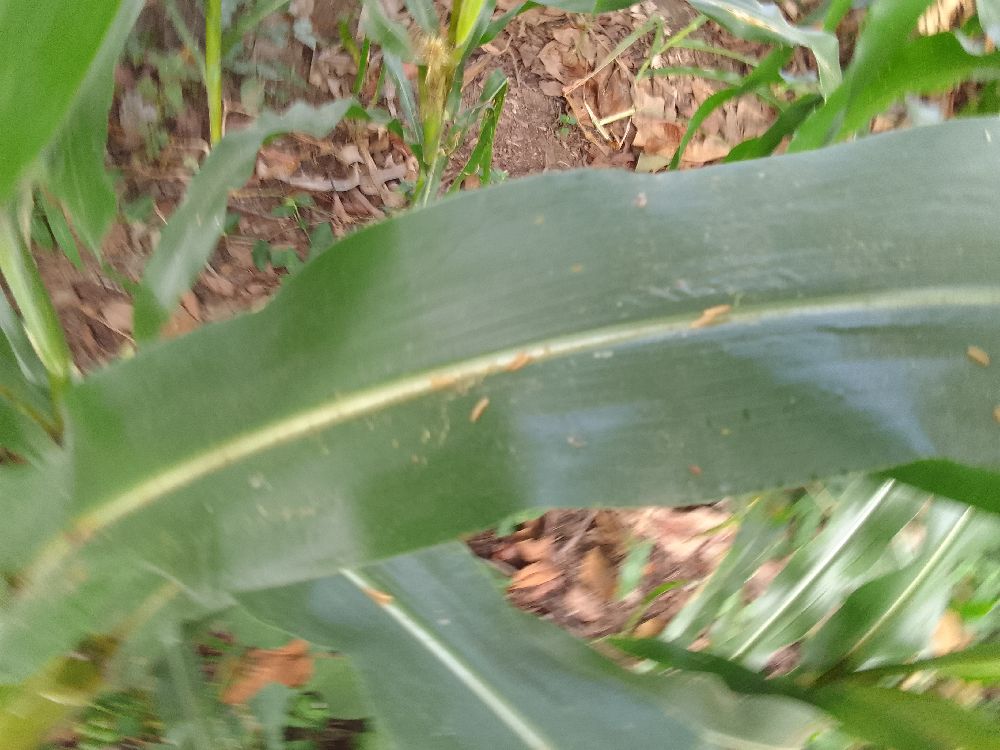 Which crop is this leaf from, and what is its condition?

maize, healthy
